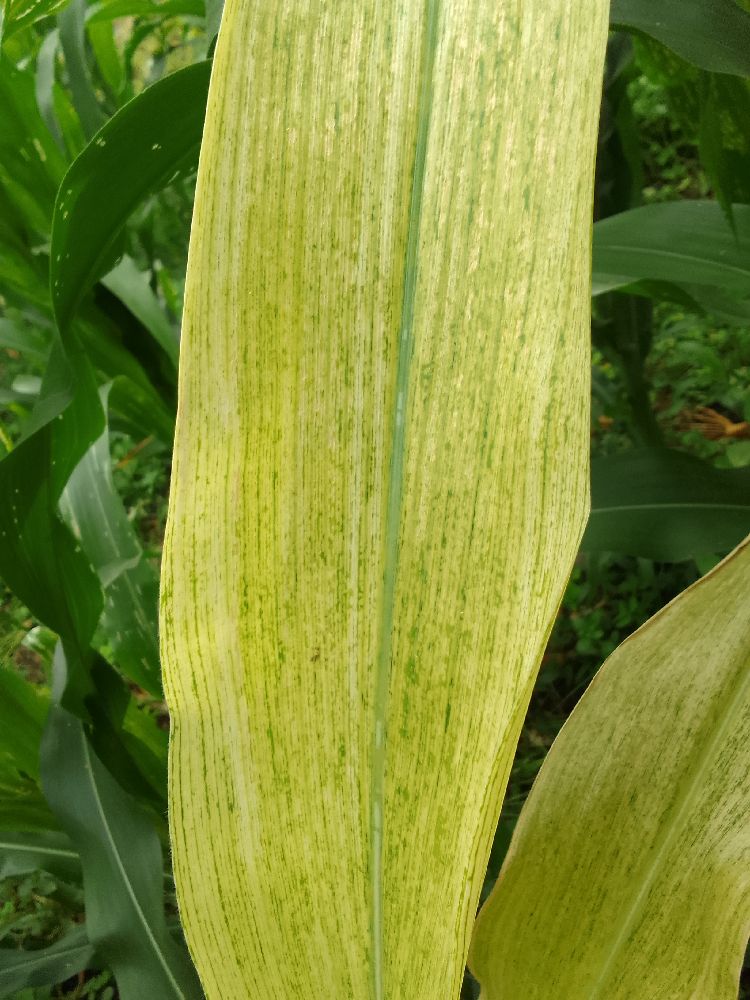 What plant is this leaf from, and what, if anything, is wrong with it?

maize, maize lethal necrosis
